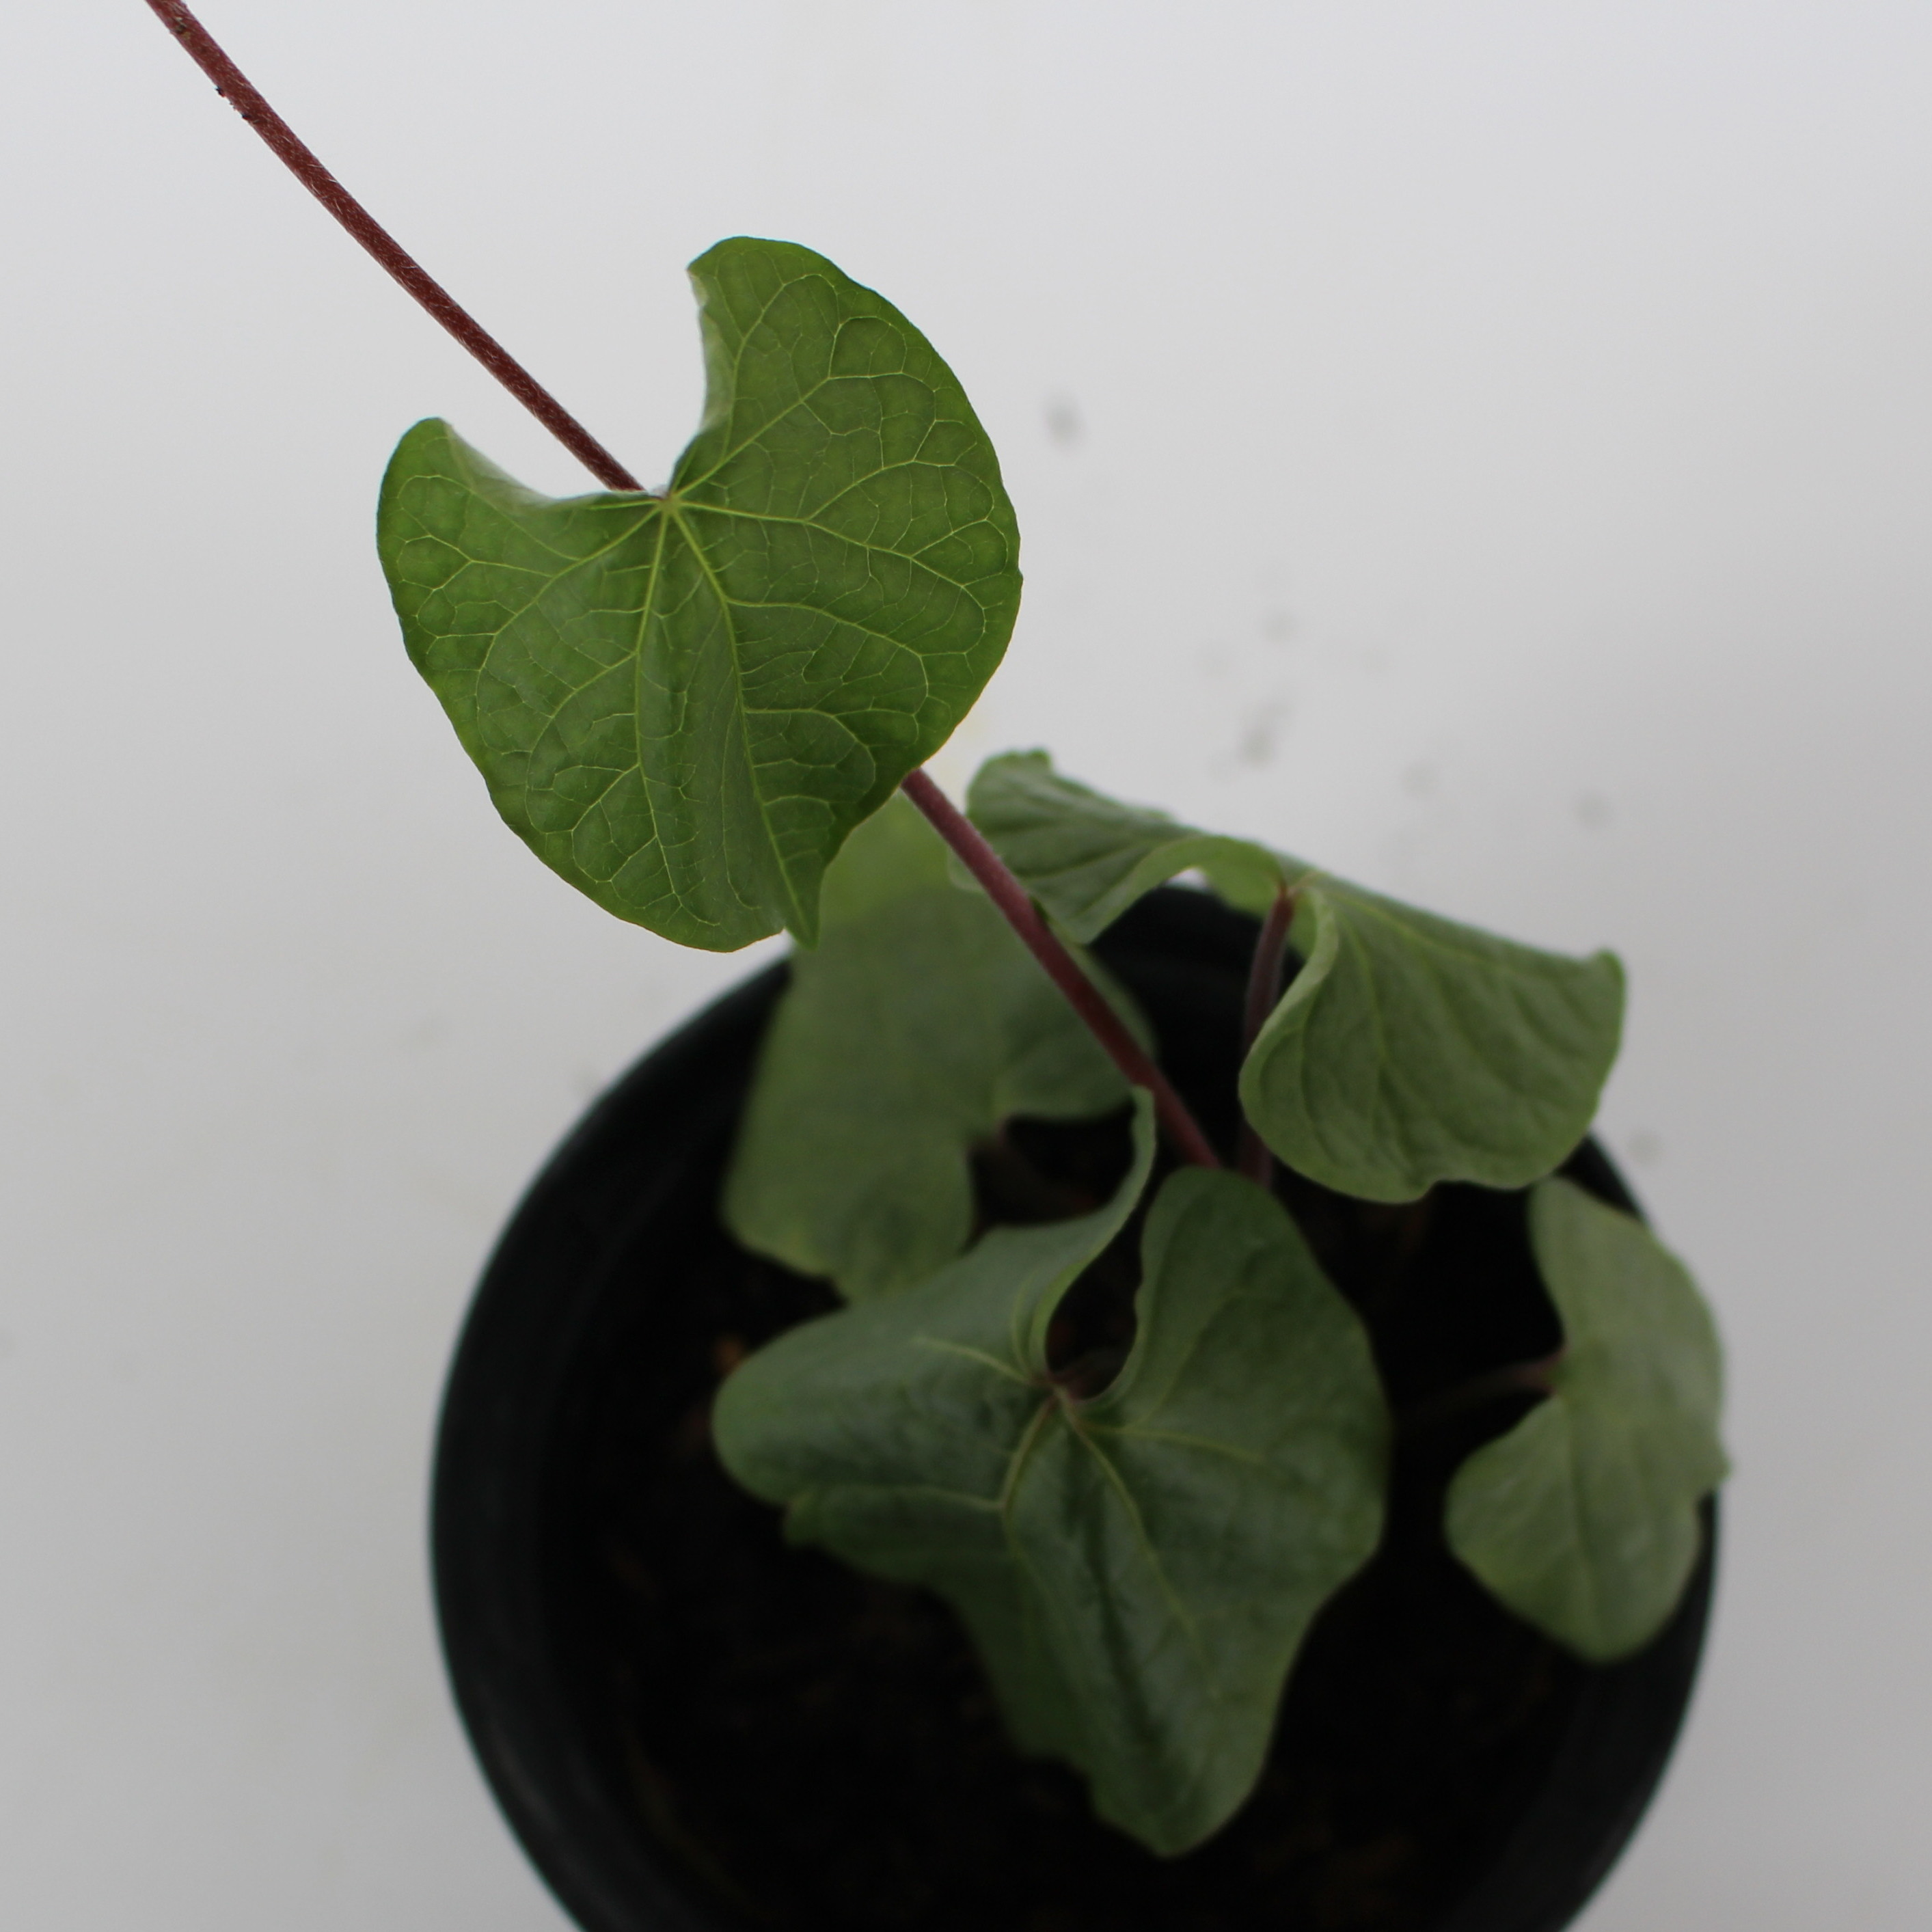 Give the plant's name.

Convolvulus arvensis
